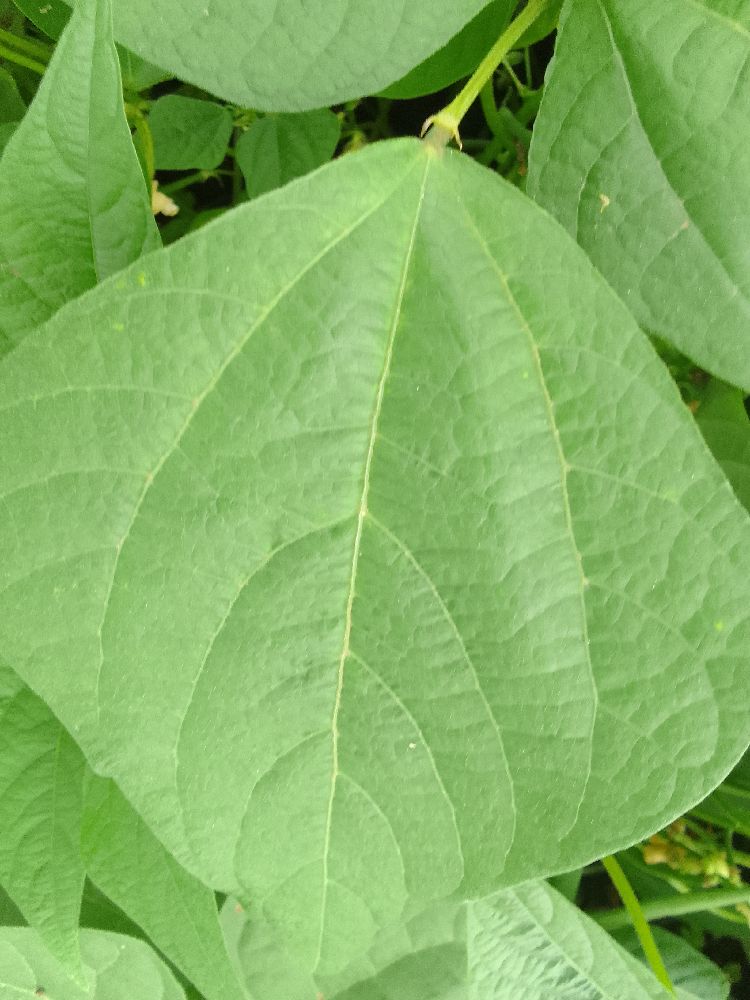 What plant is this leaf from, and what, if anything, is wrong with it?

common bean, healthy
